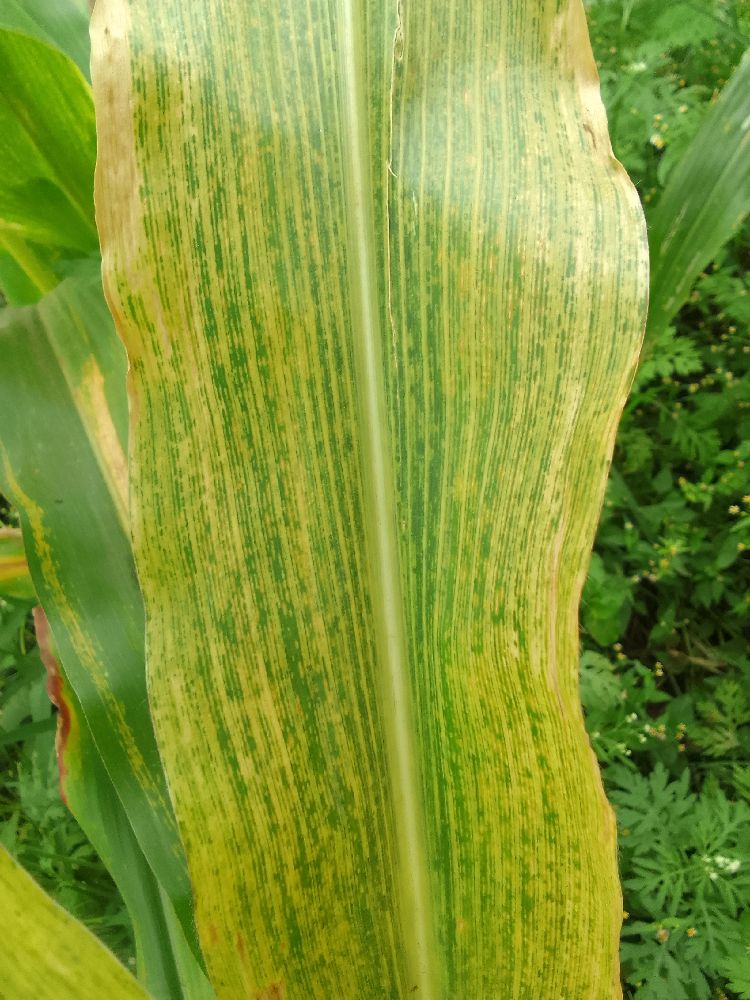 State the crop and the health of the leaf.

maize, maize lethal necrosis
